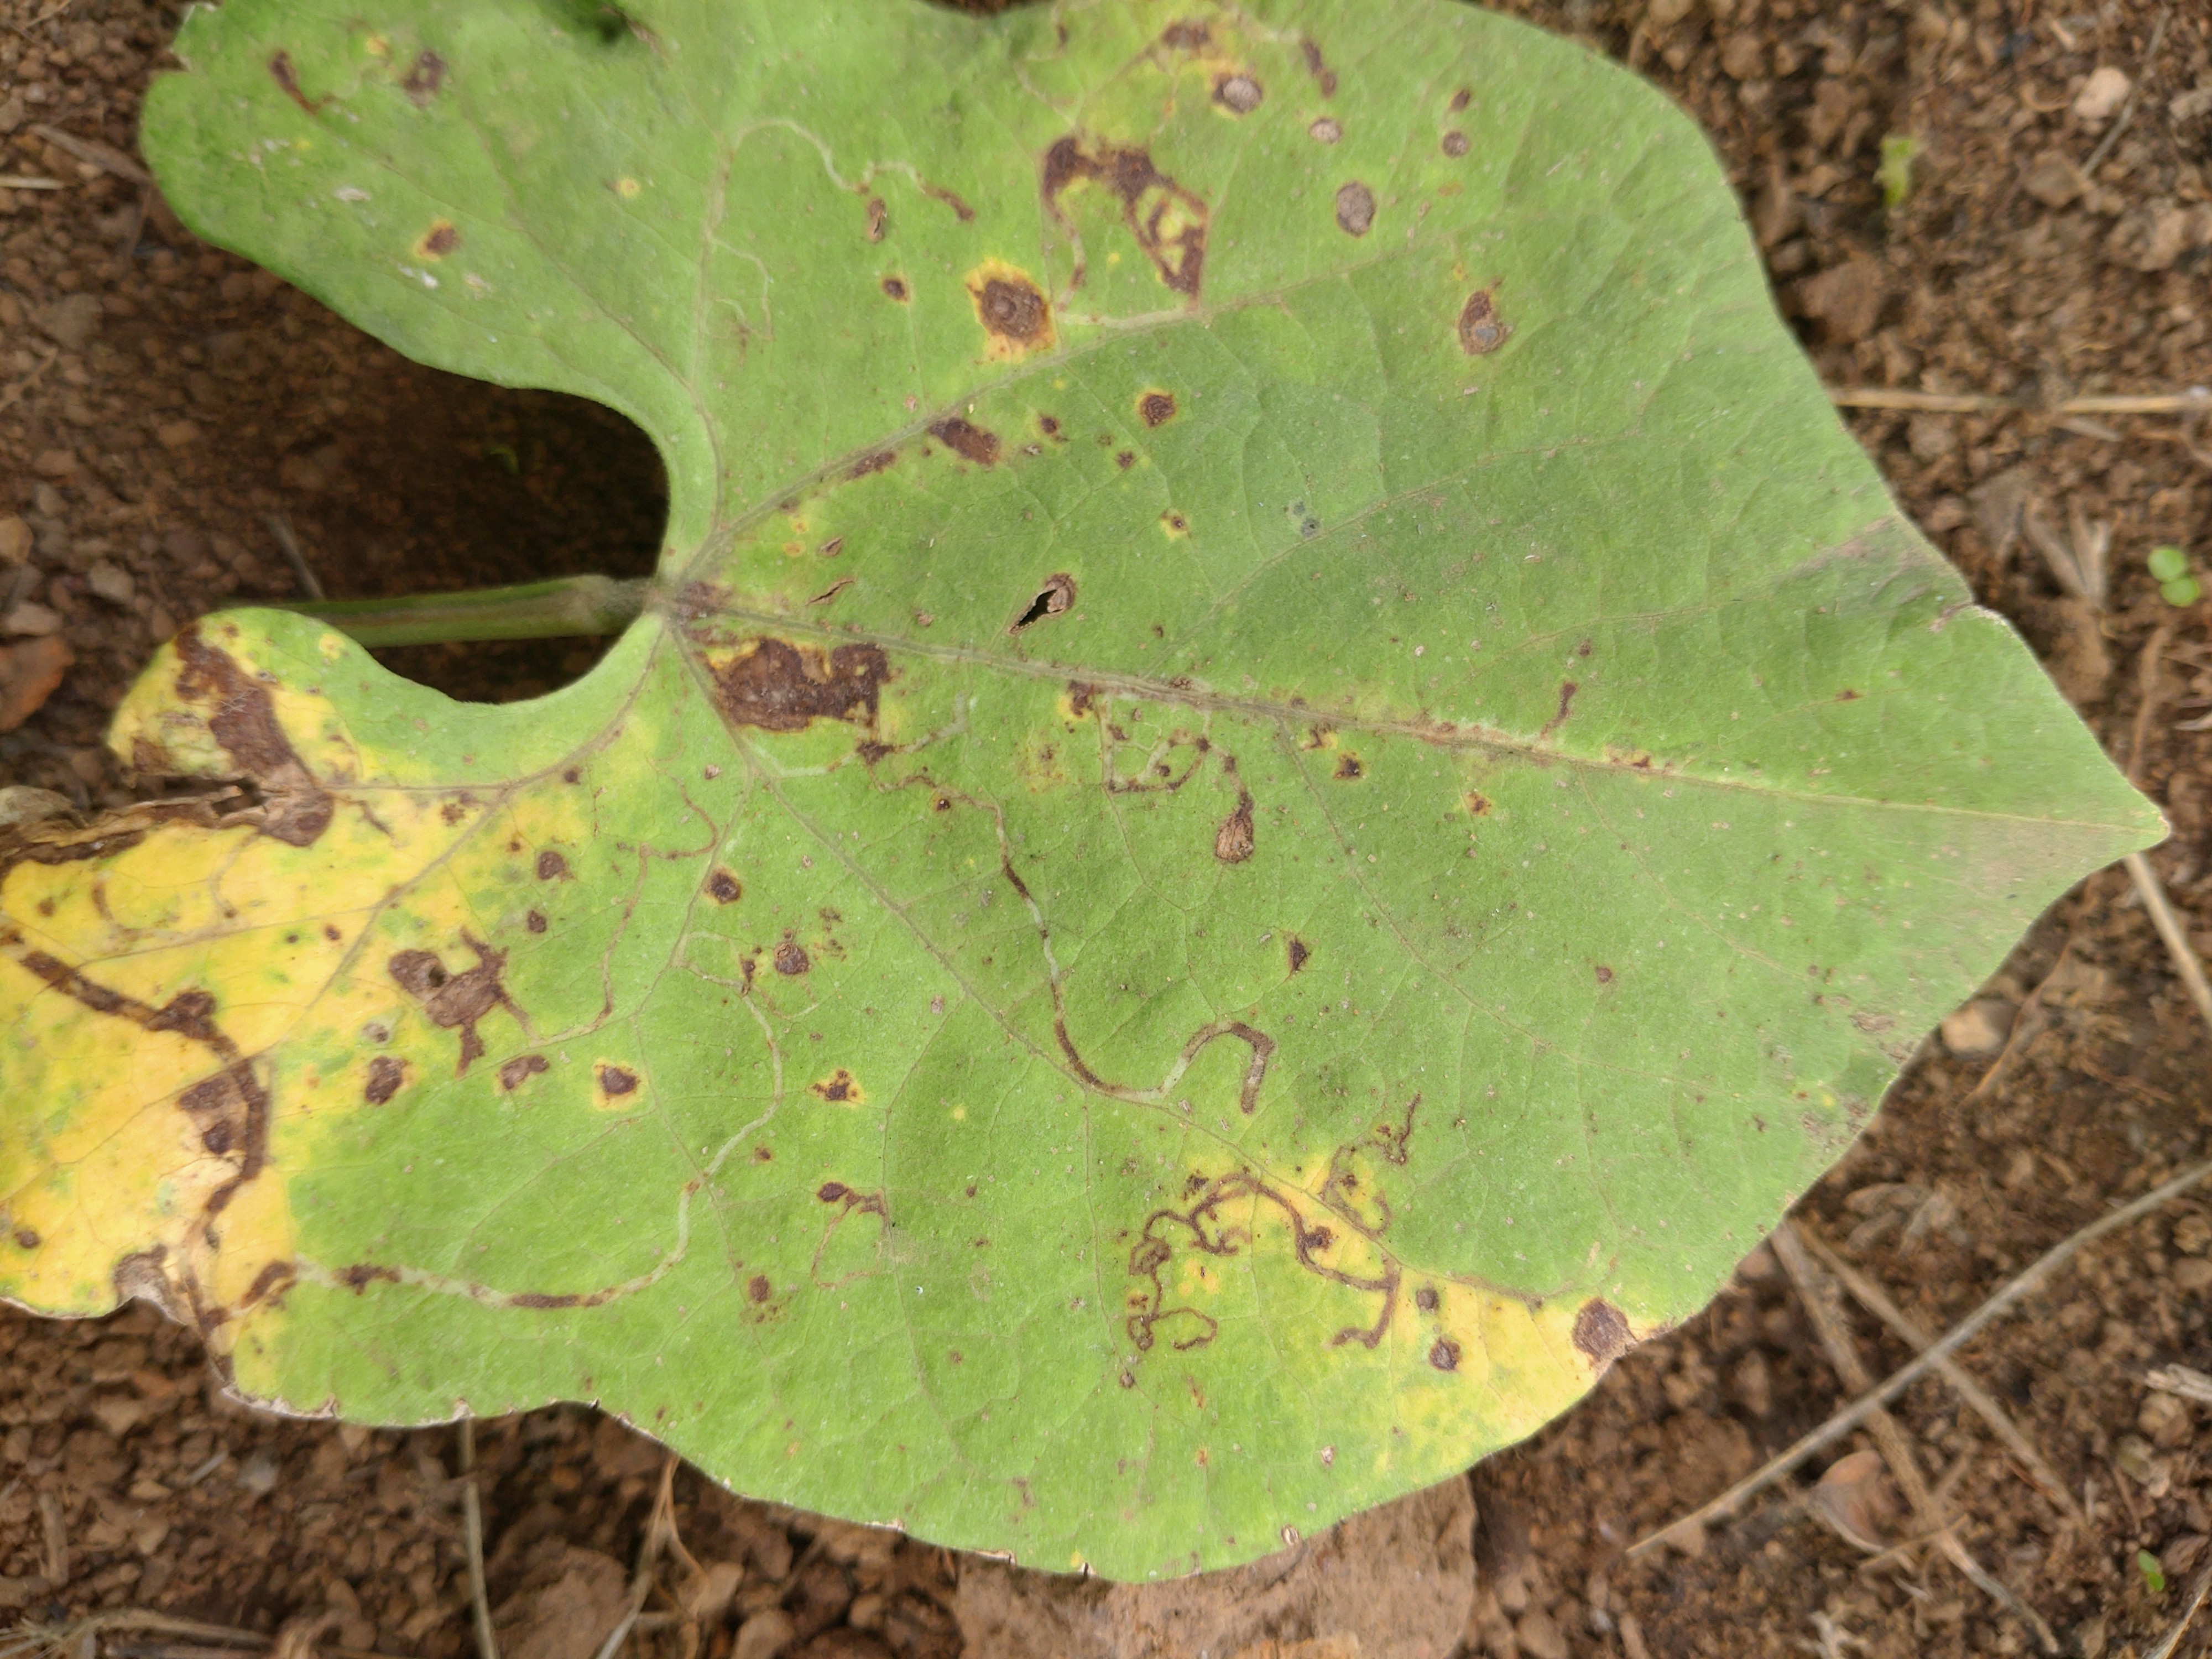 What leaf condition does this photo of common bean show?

rust
